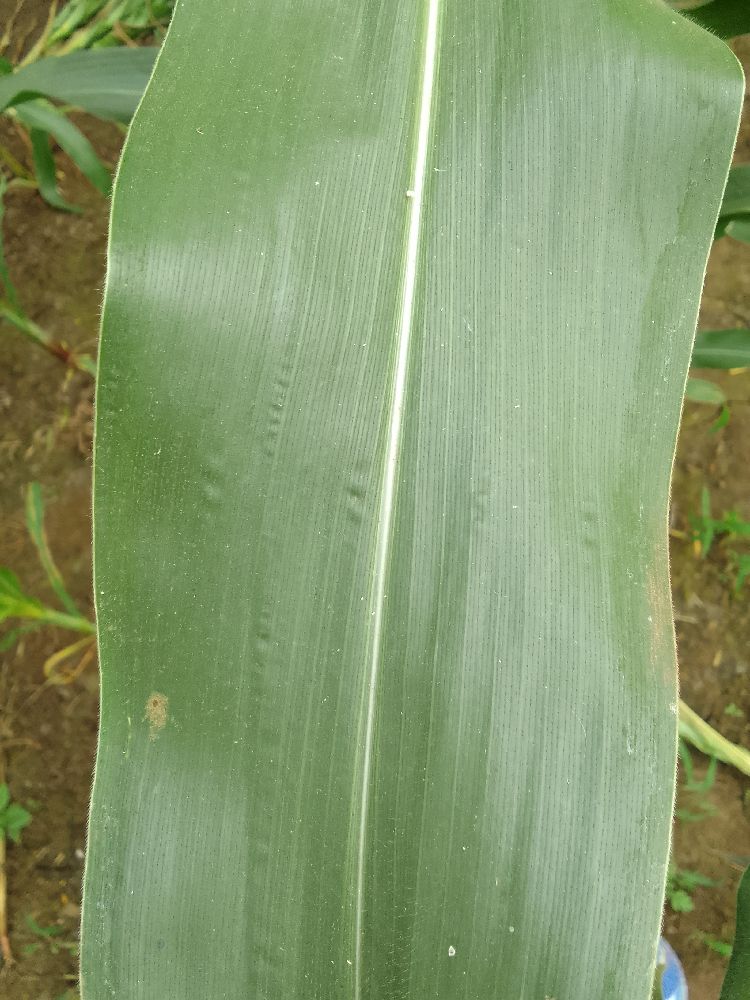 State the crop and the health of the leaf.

maize, healthy
